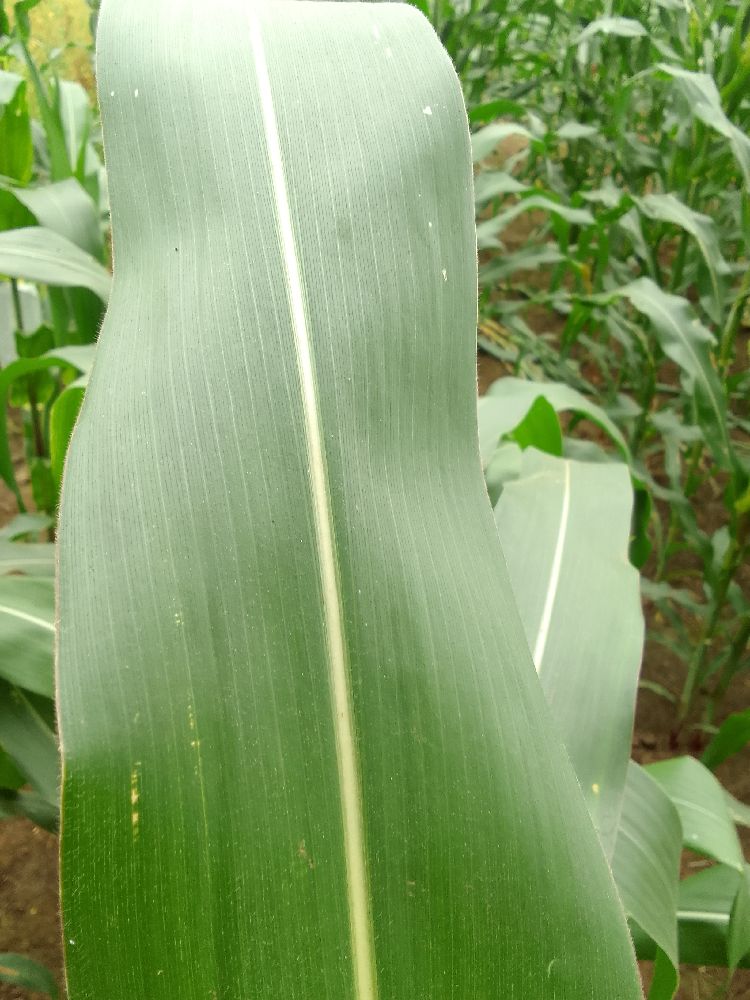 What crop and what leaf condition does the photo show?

maize, healthy
